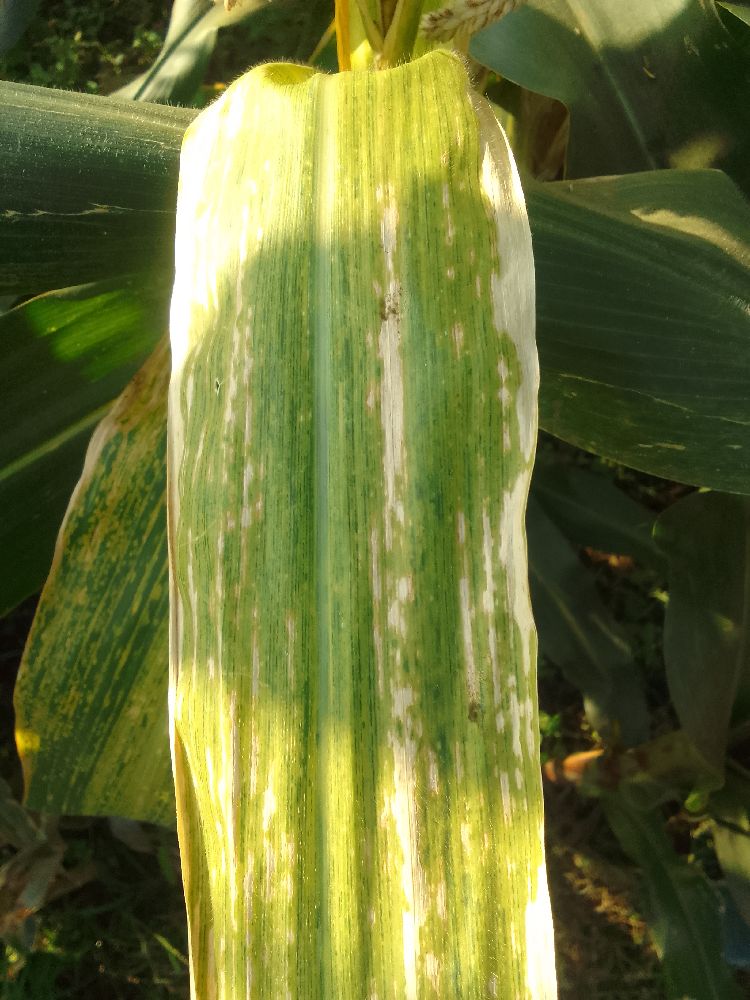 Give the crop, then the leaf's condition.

maize, maize lethal necrosis
